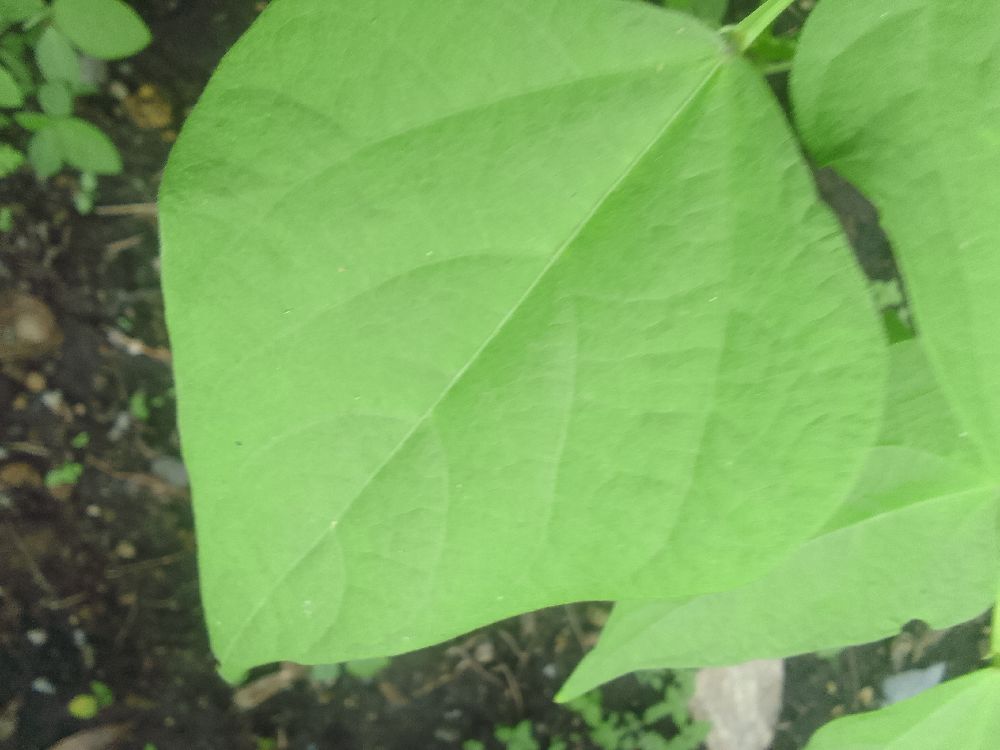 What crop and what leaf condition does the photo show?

common bean, healthy
